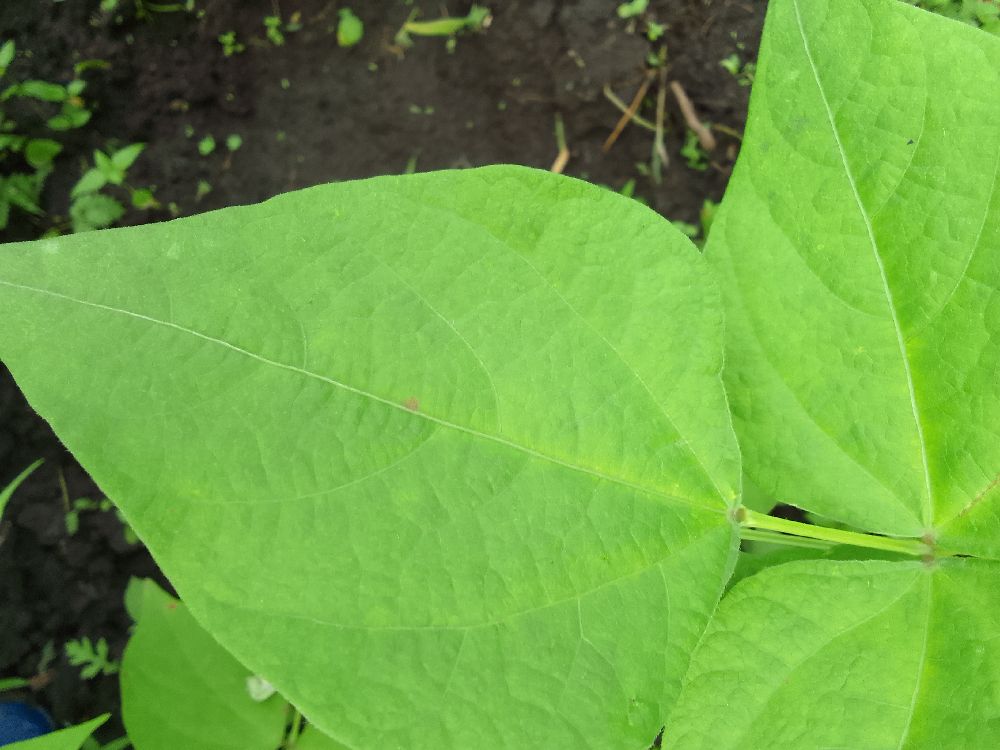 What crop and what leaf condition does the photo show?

common bean, healthy
